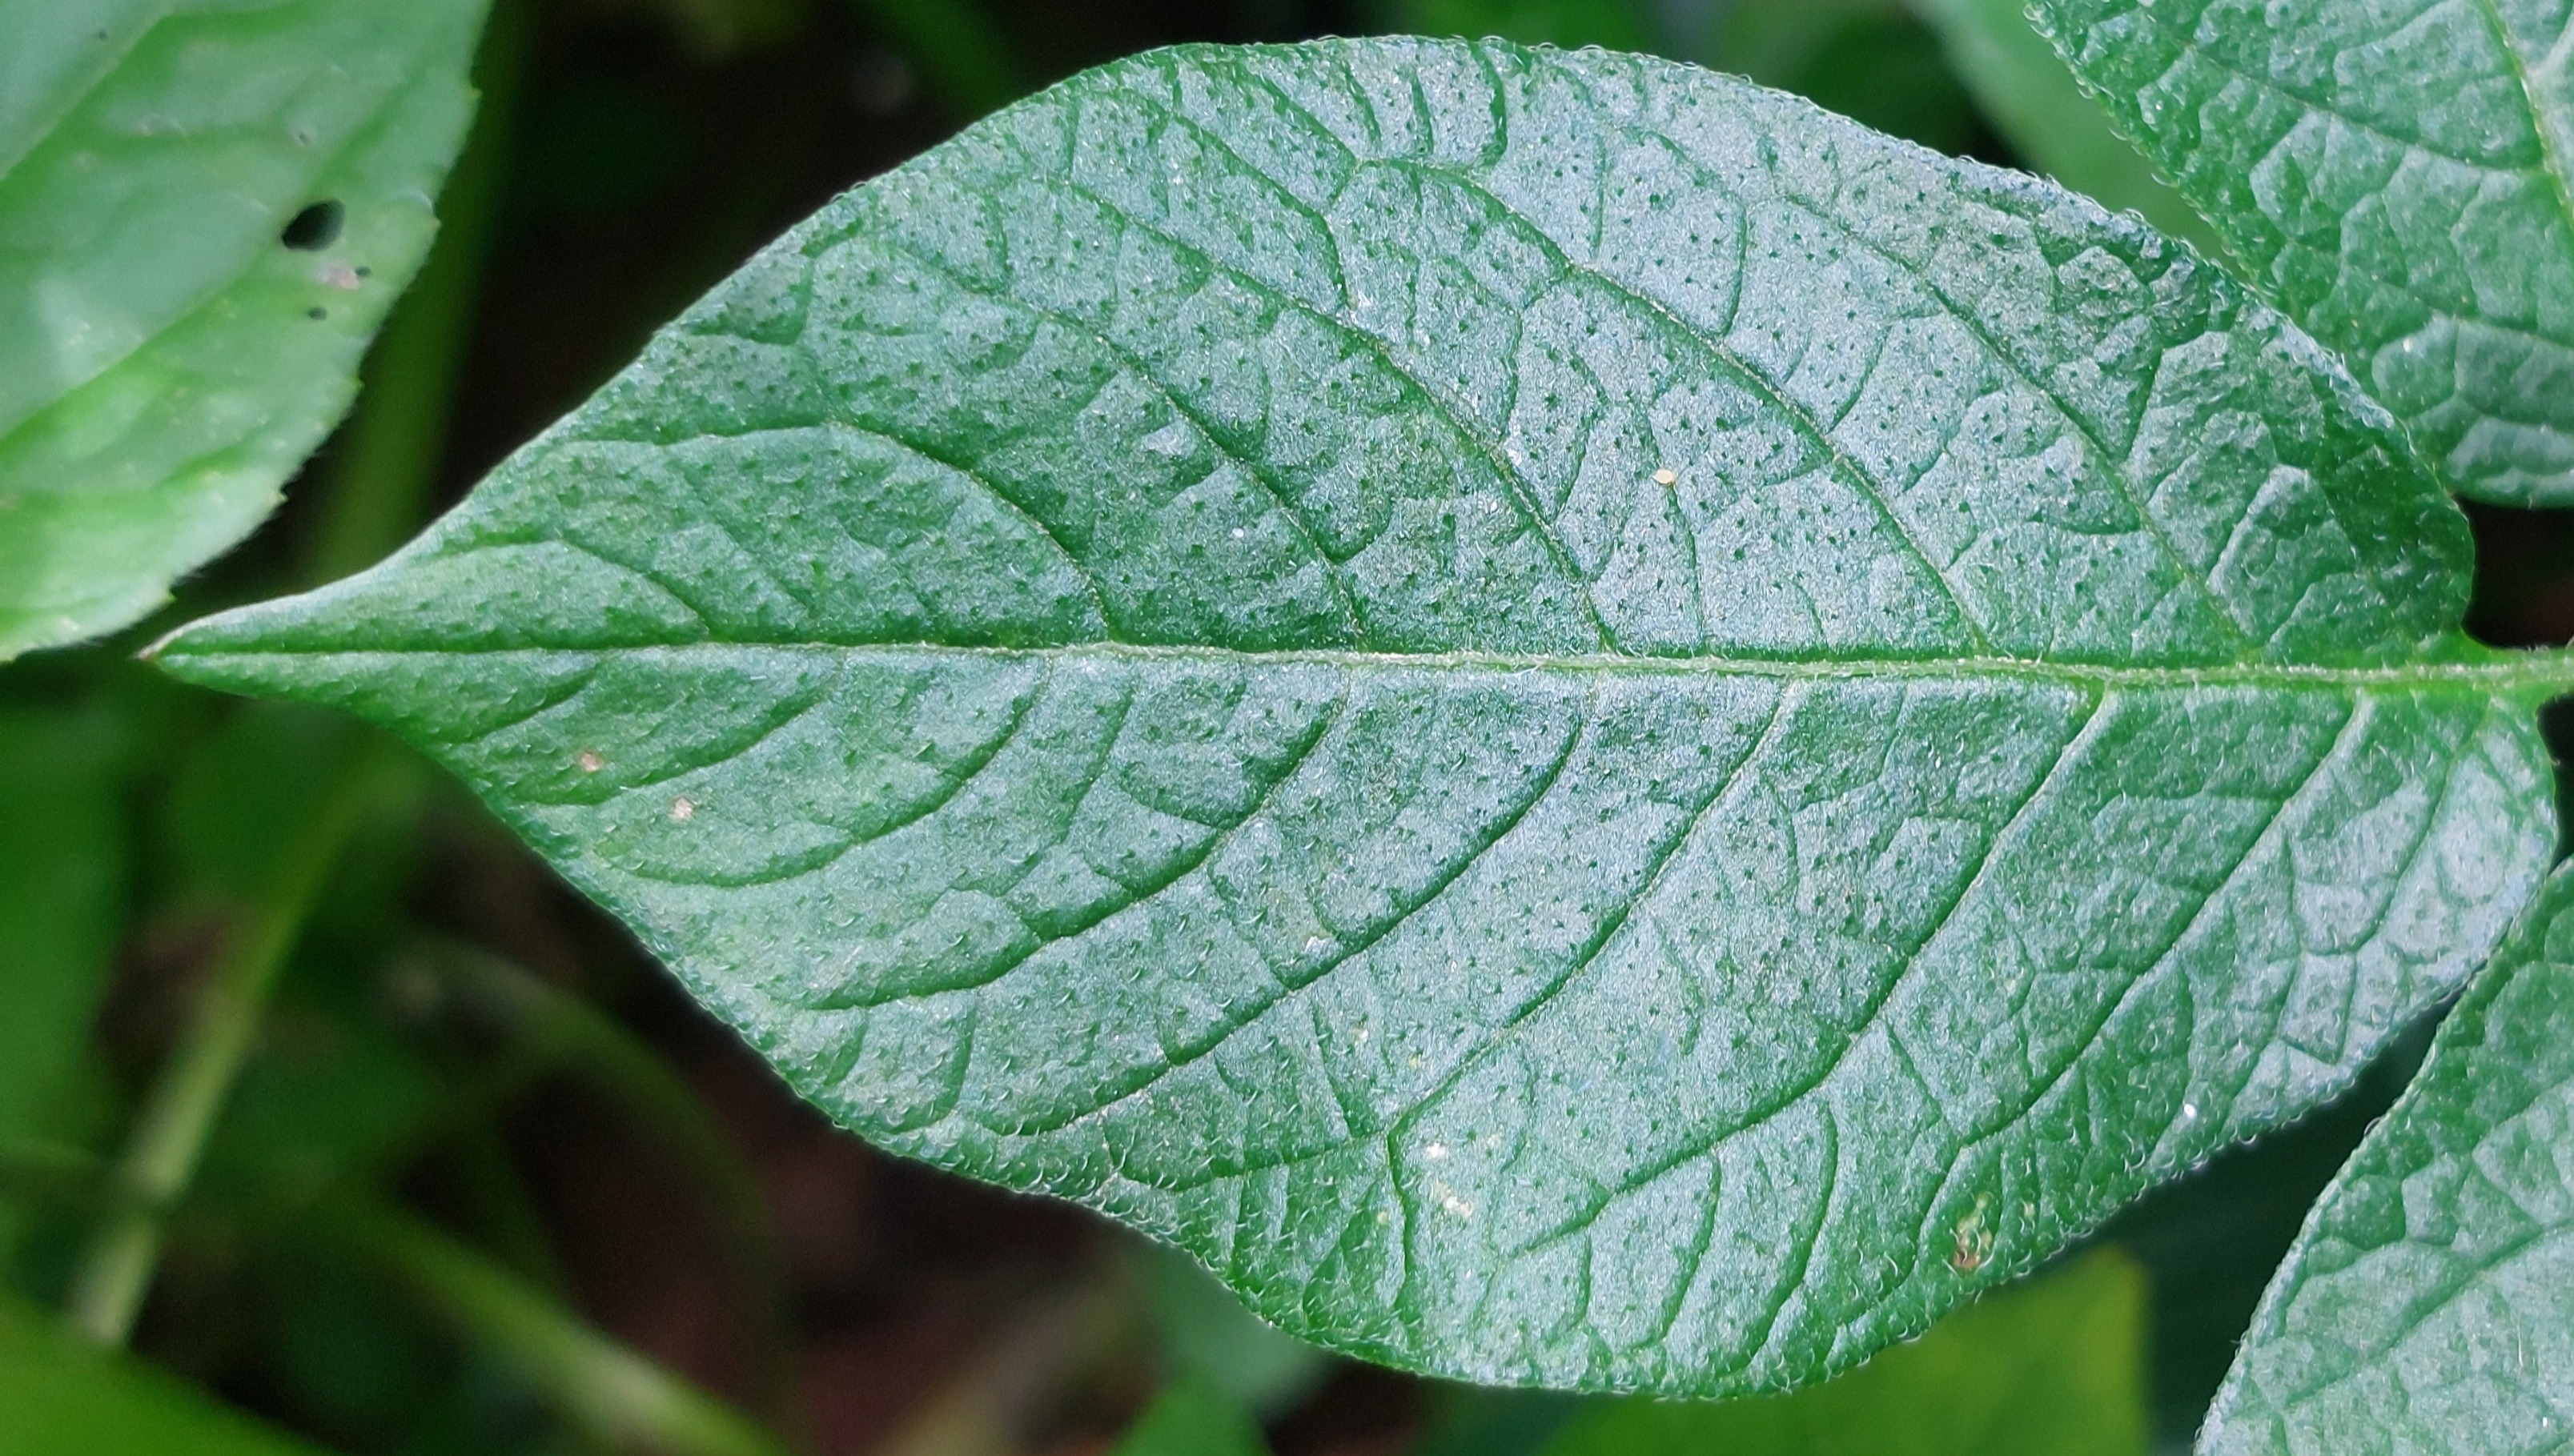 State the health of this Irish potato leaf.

healthy
